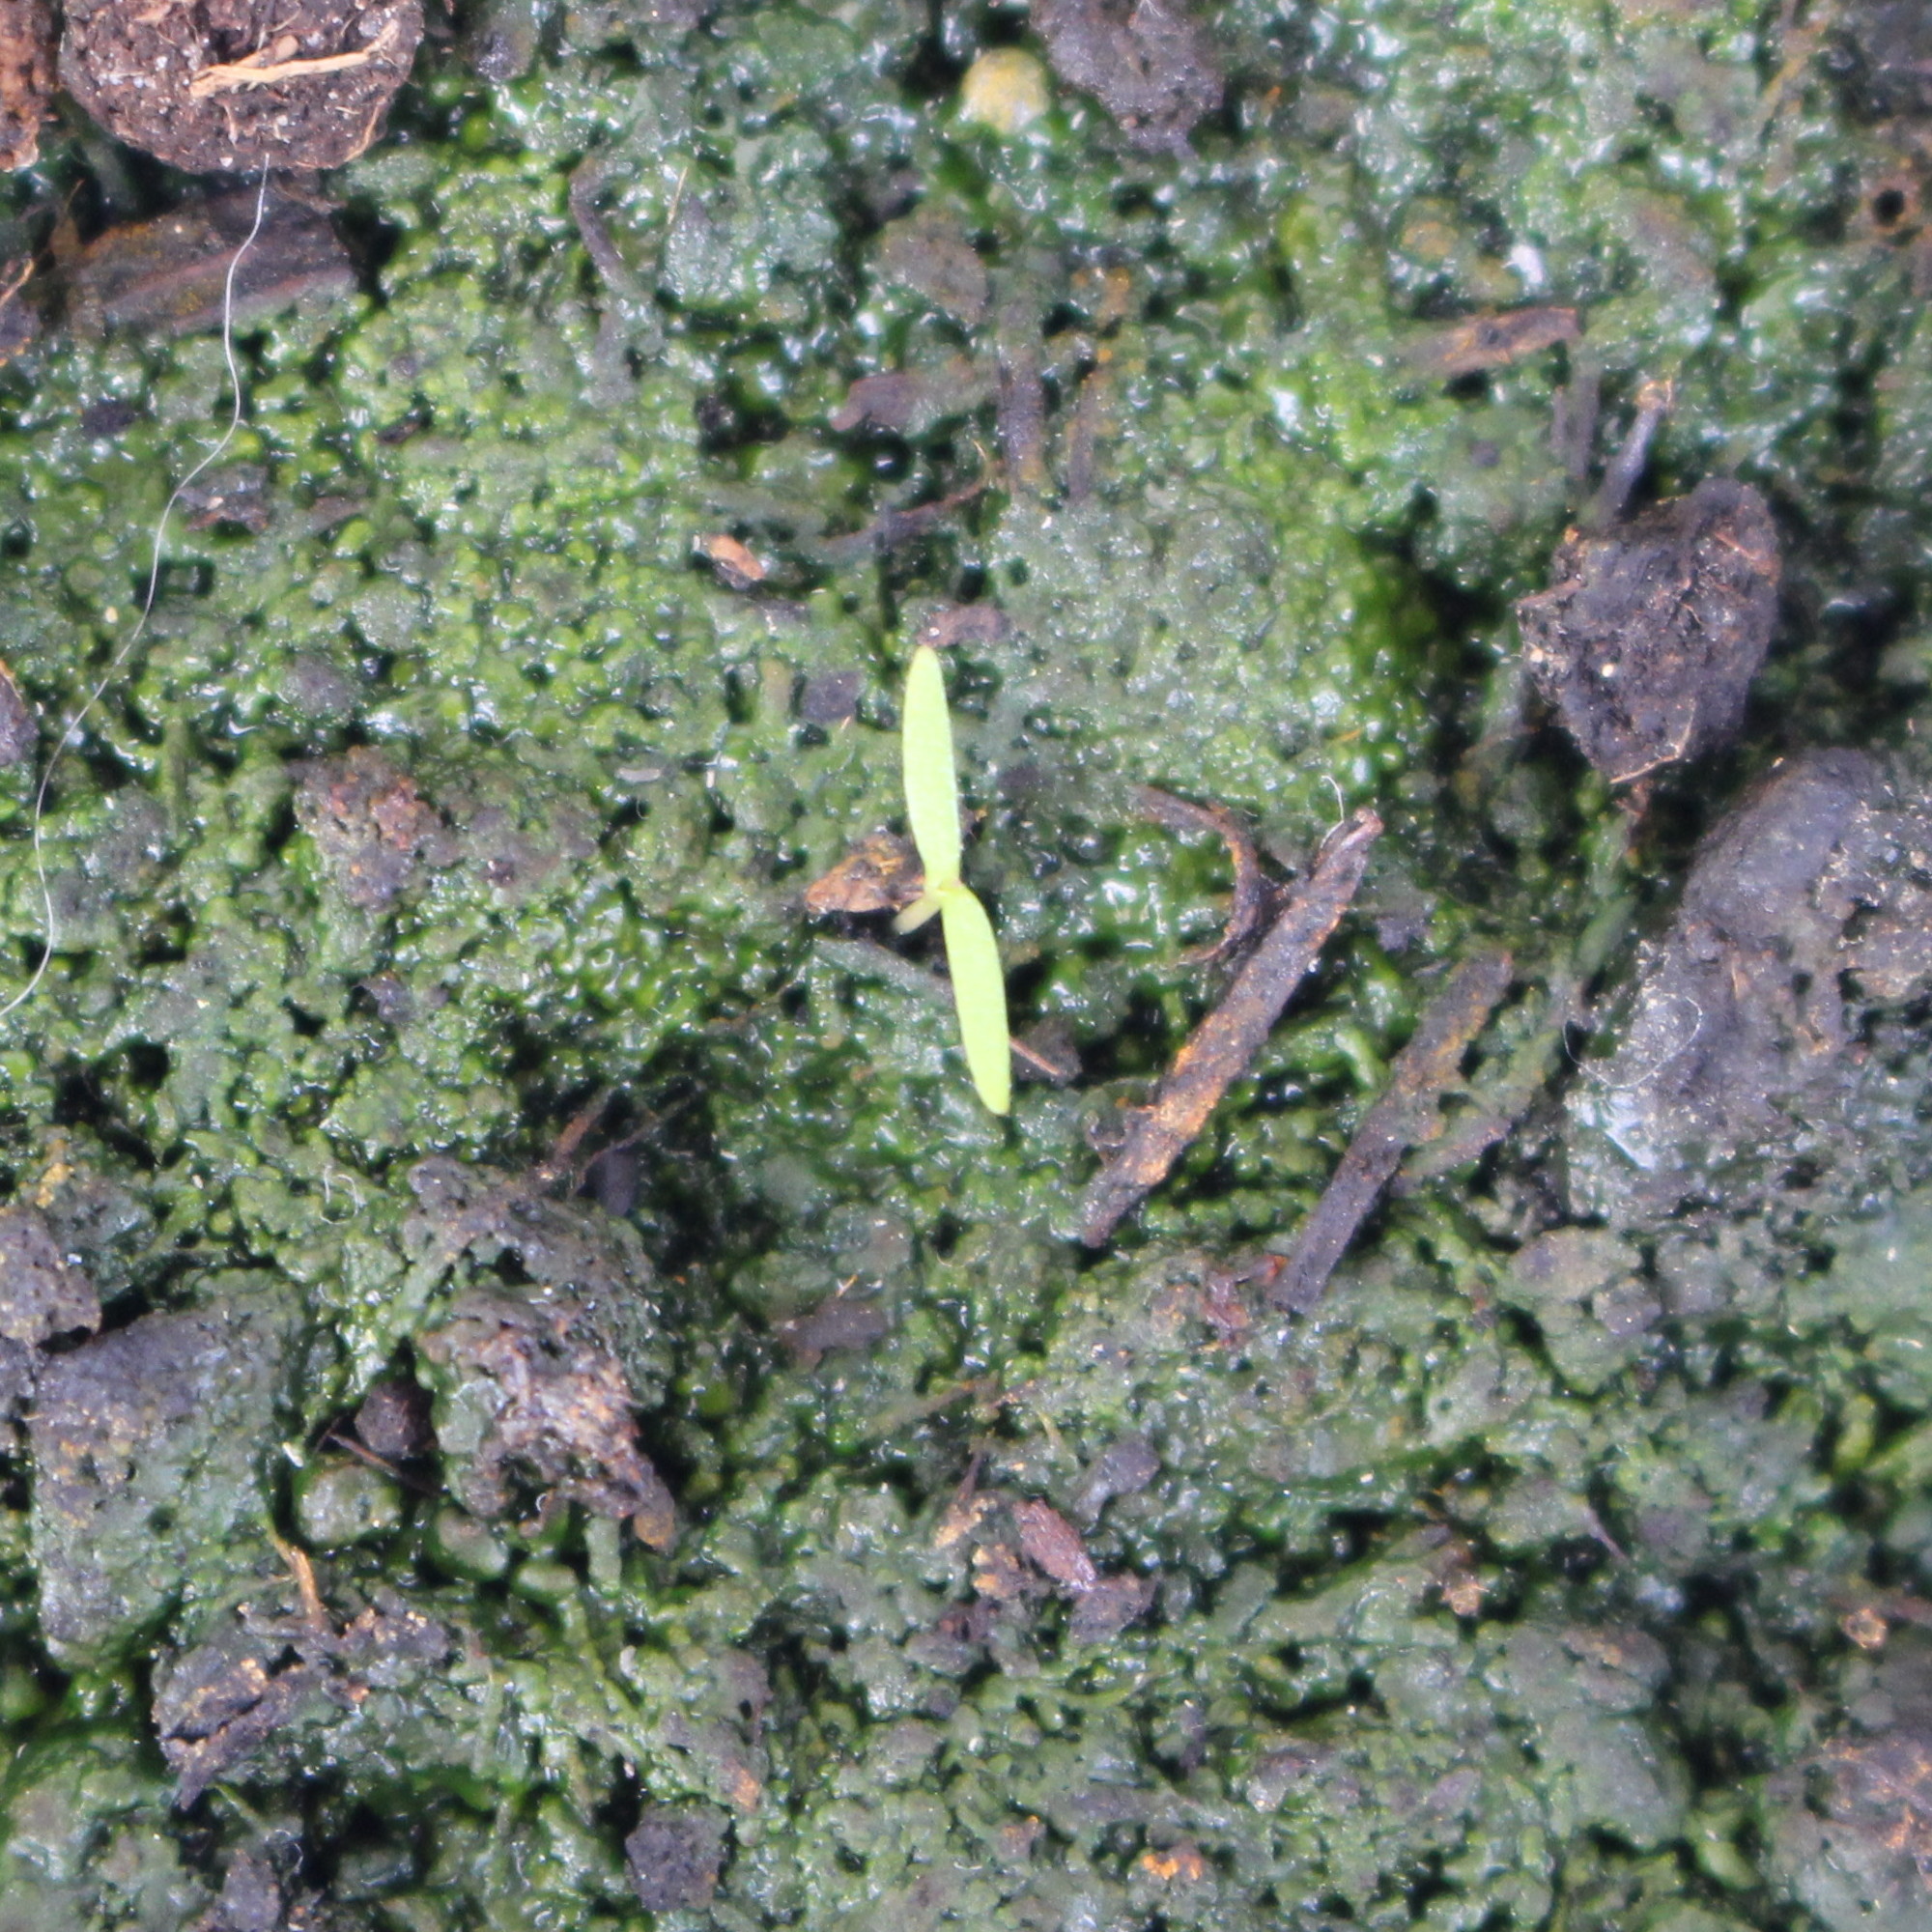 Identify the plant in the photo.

Papaver rhoeas
